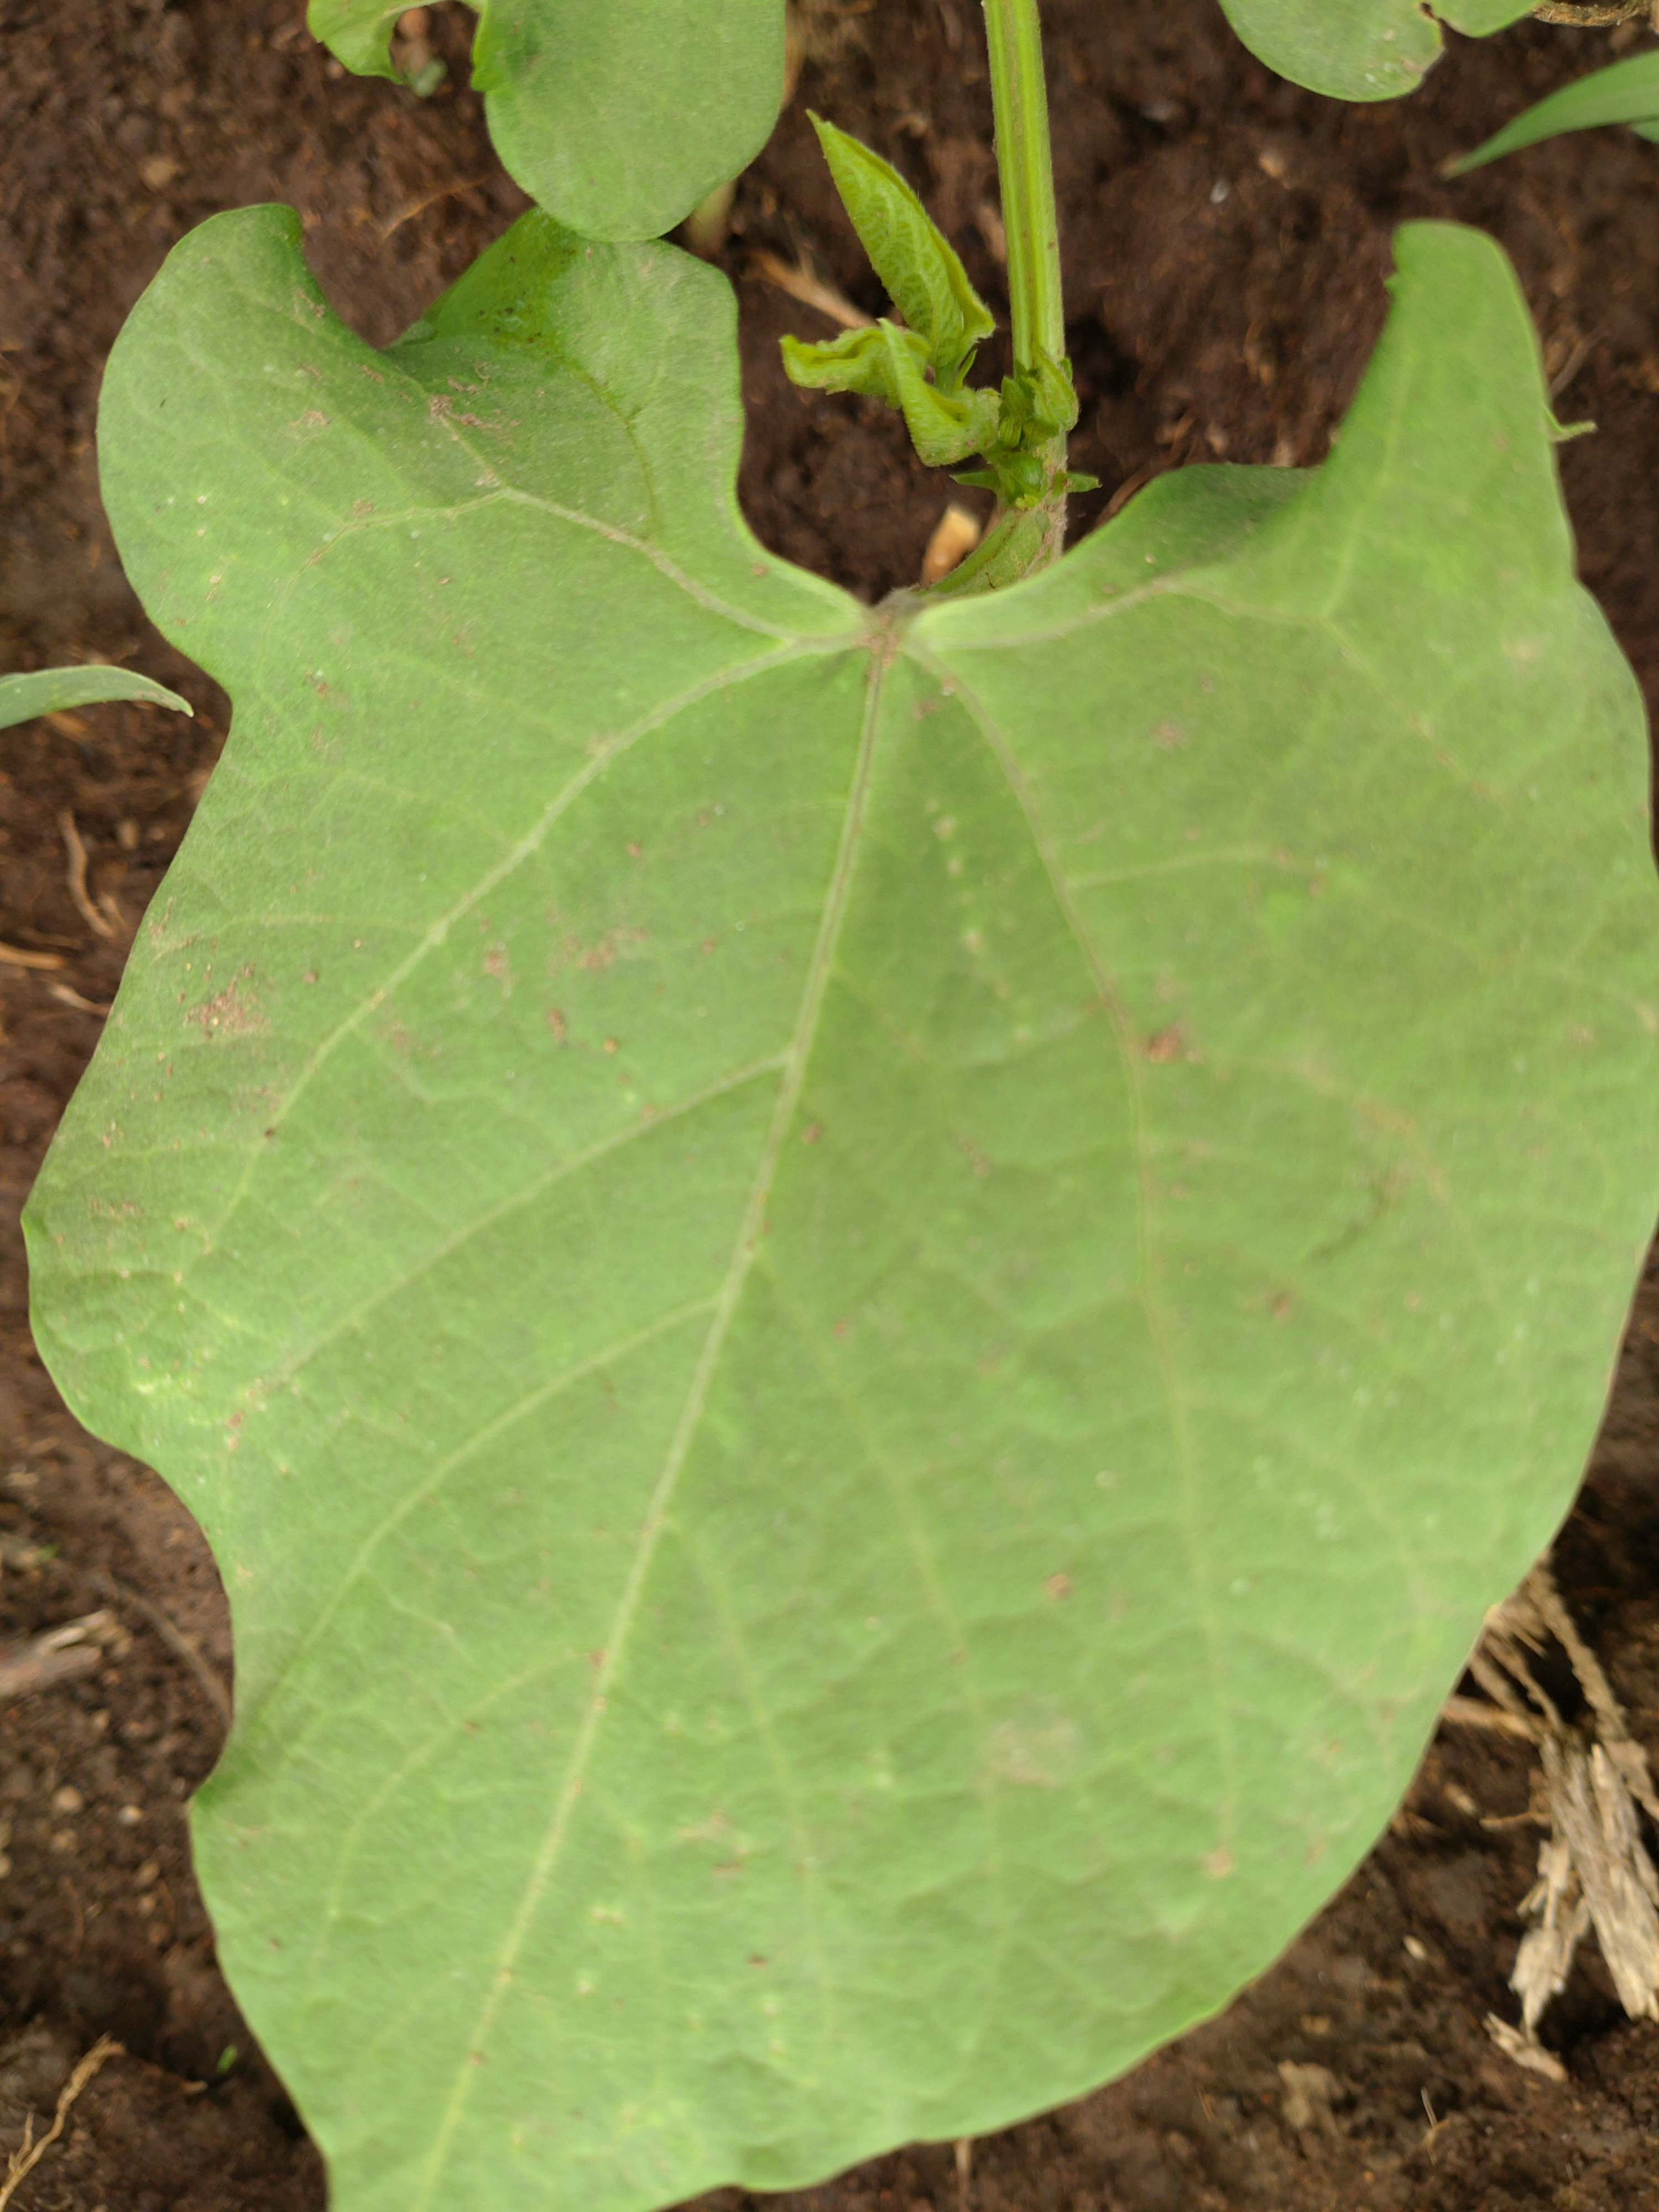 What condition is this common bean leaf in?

healthy
